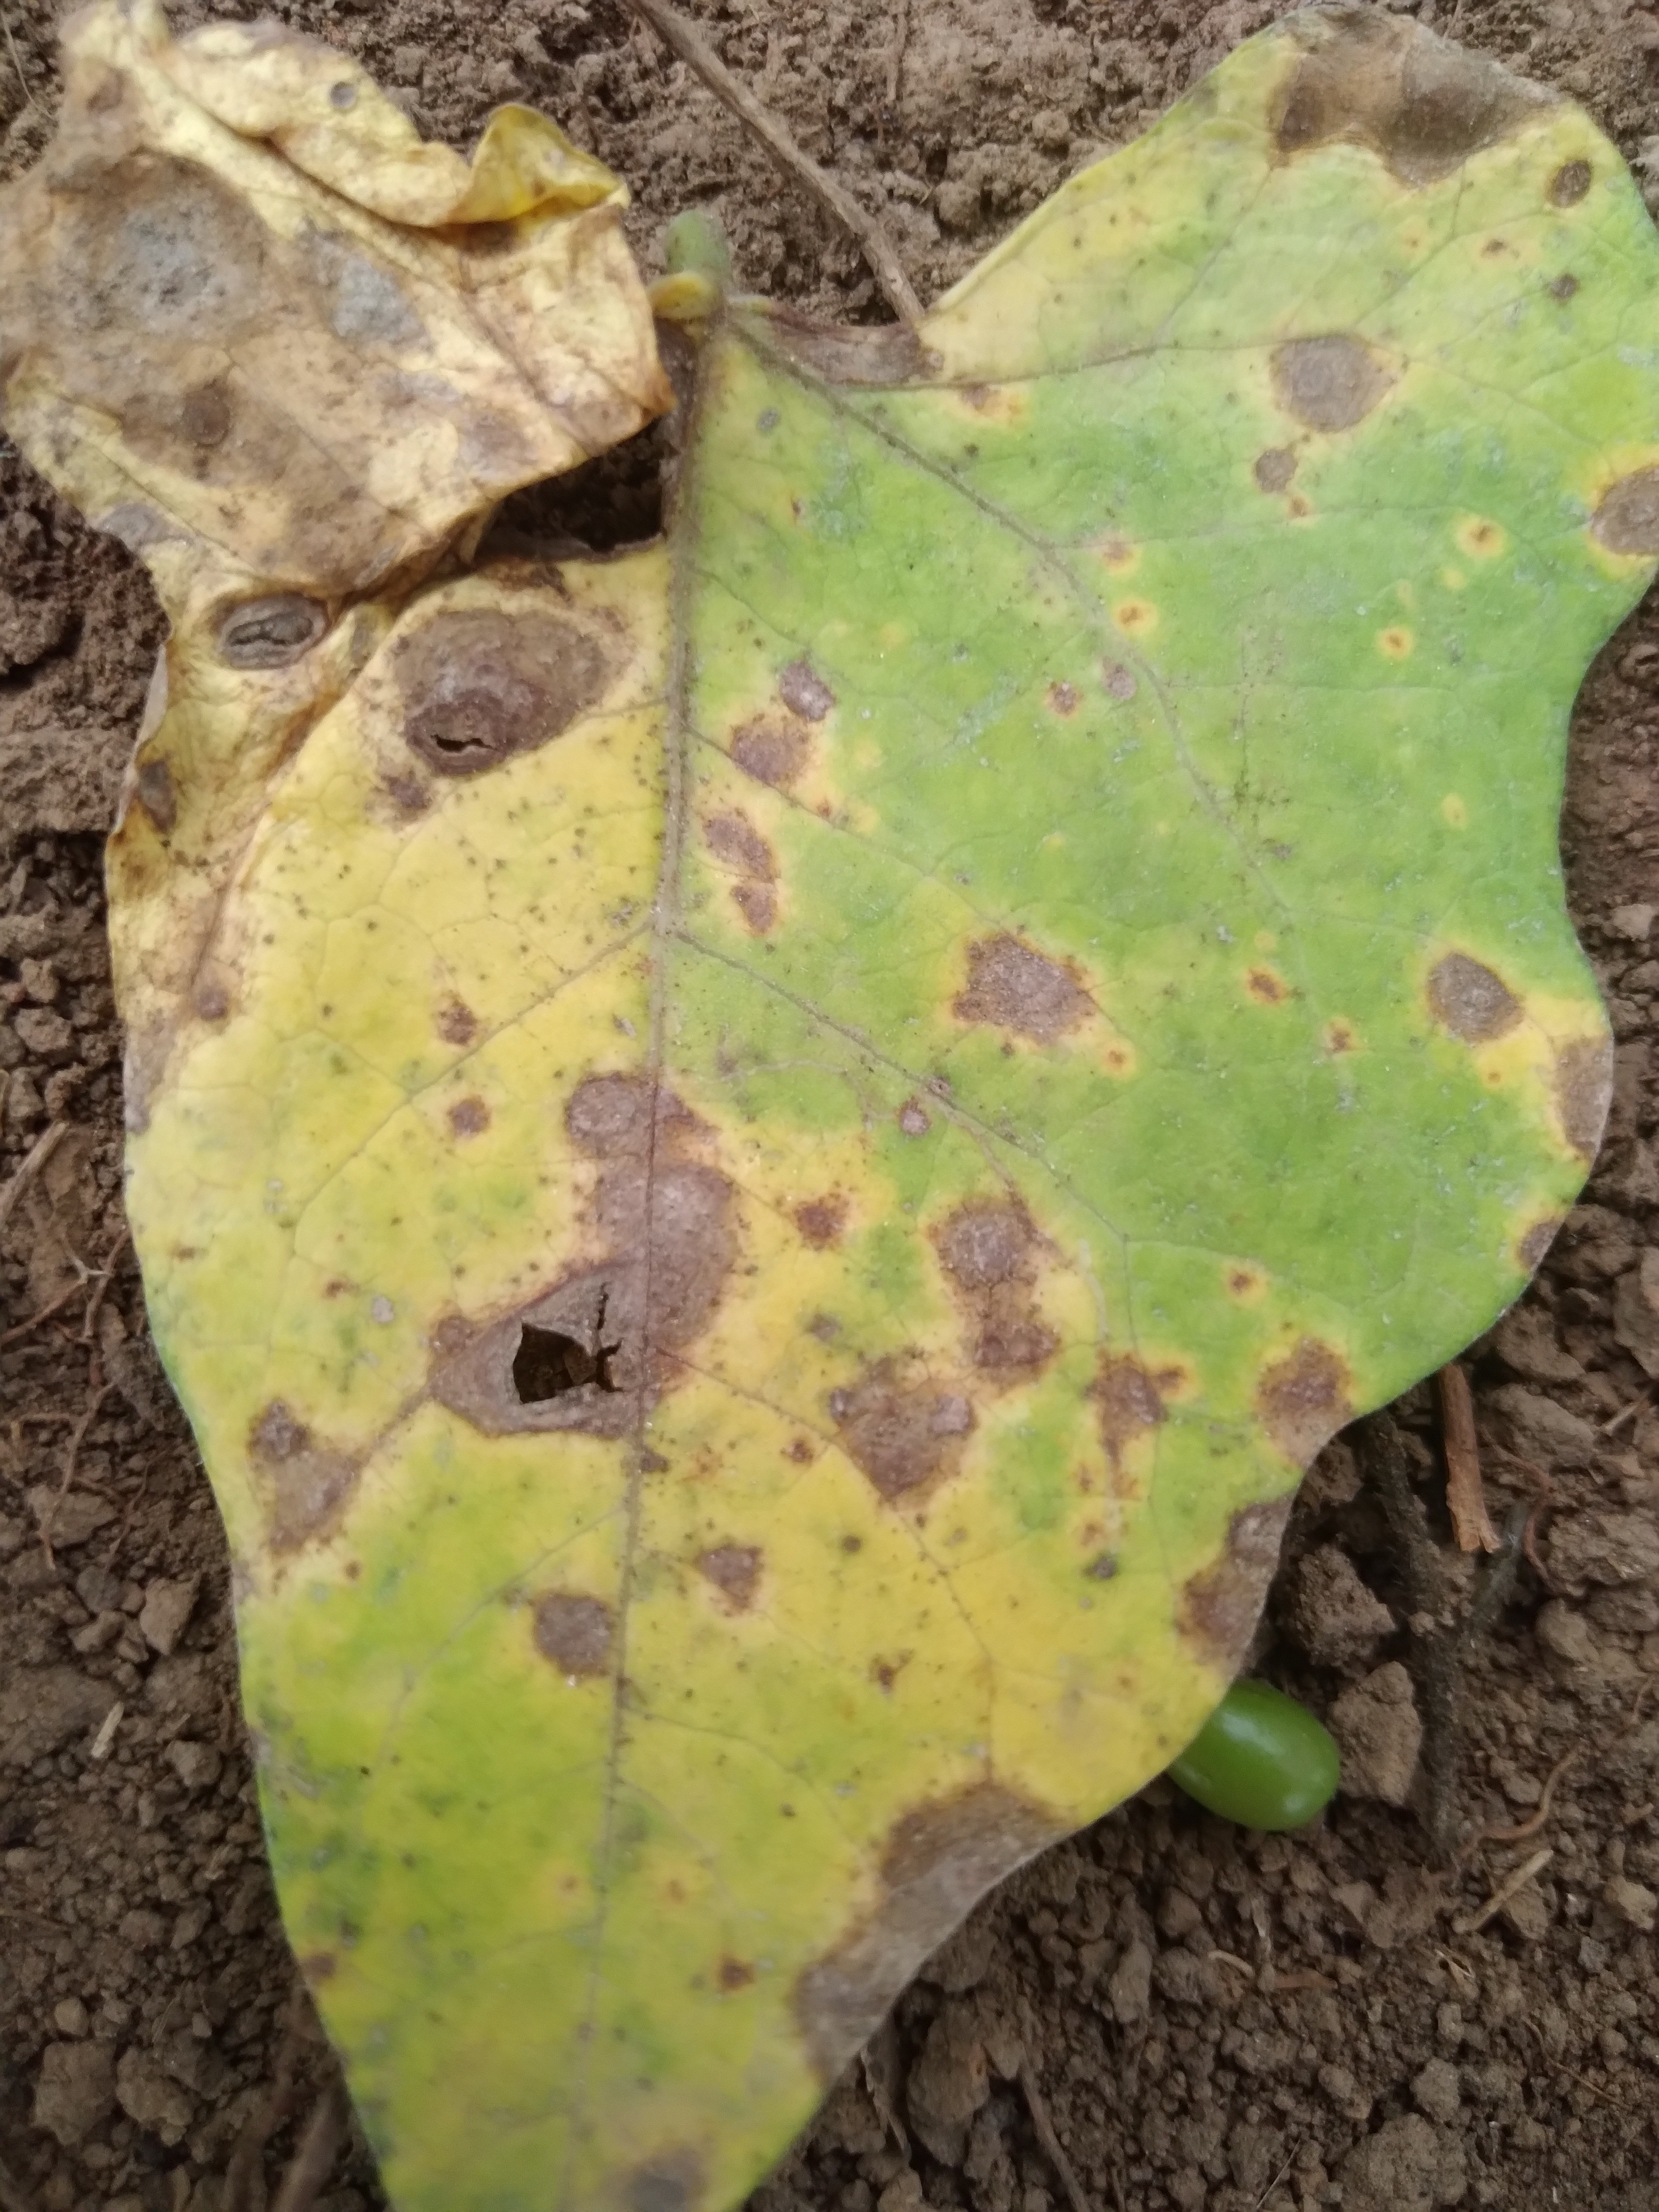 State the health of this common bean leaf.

rust
